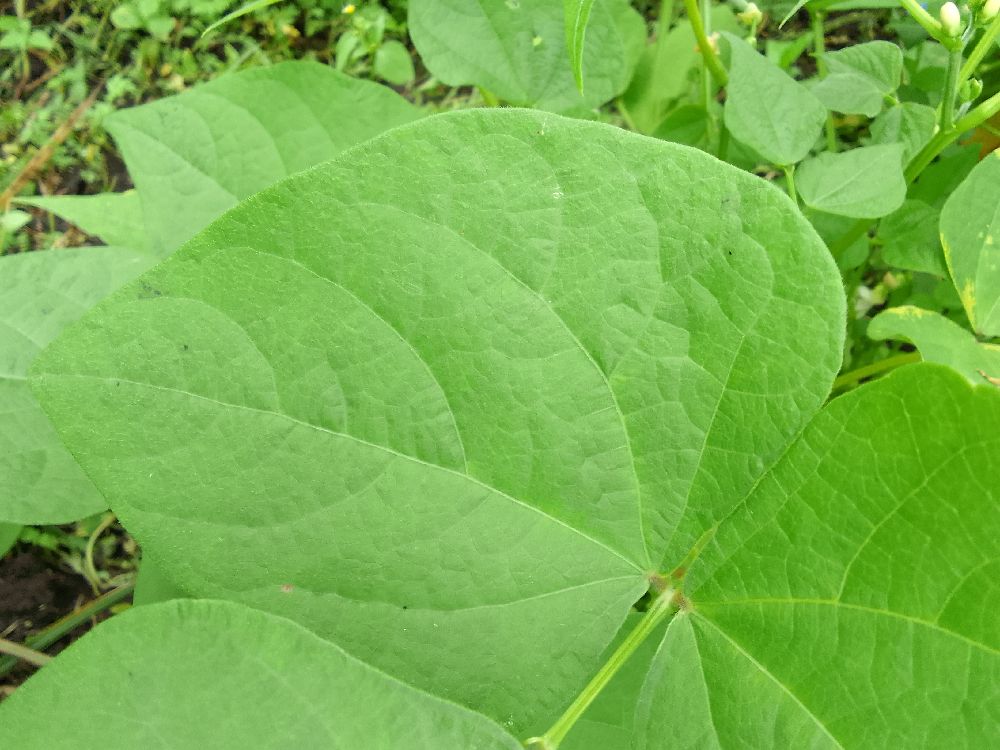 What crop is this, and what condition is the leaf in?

common bean, healthy
